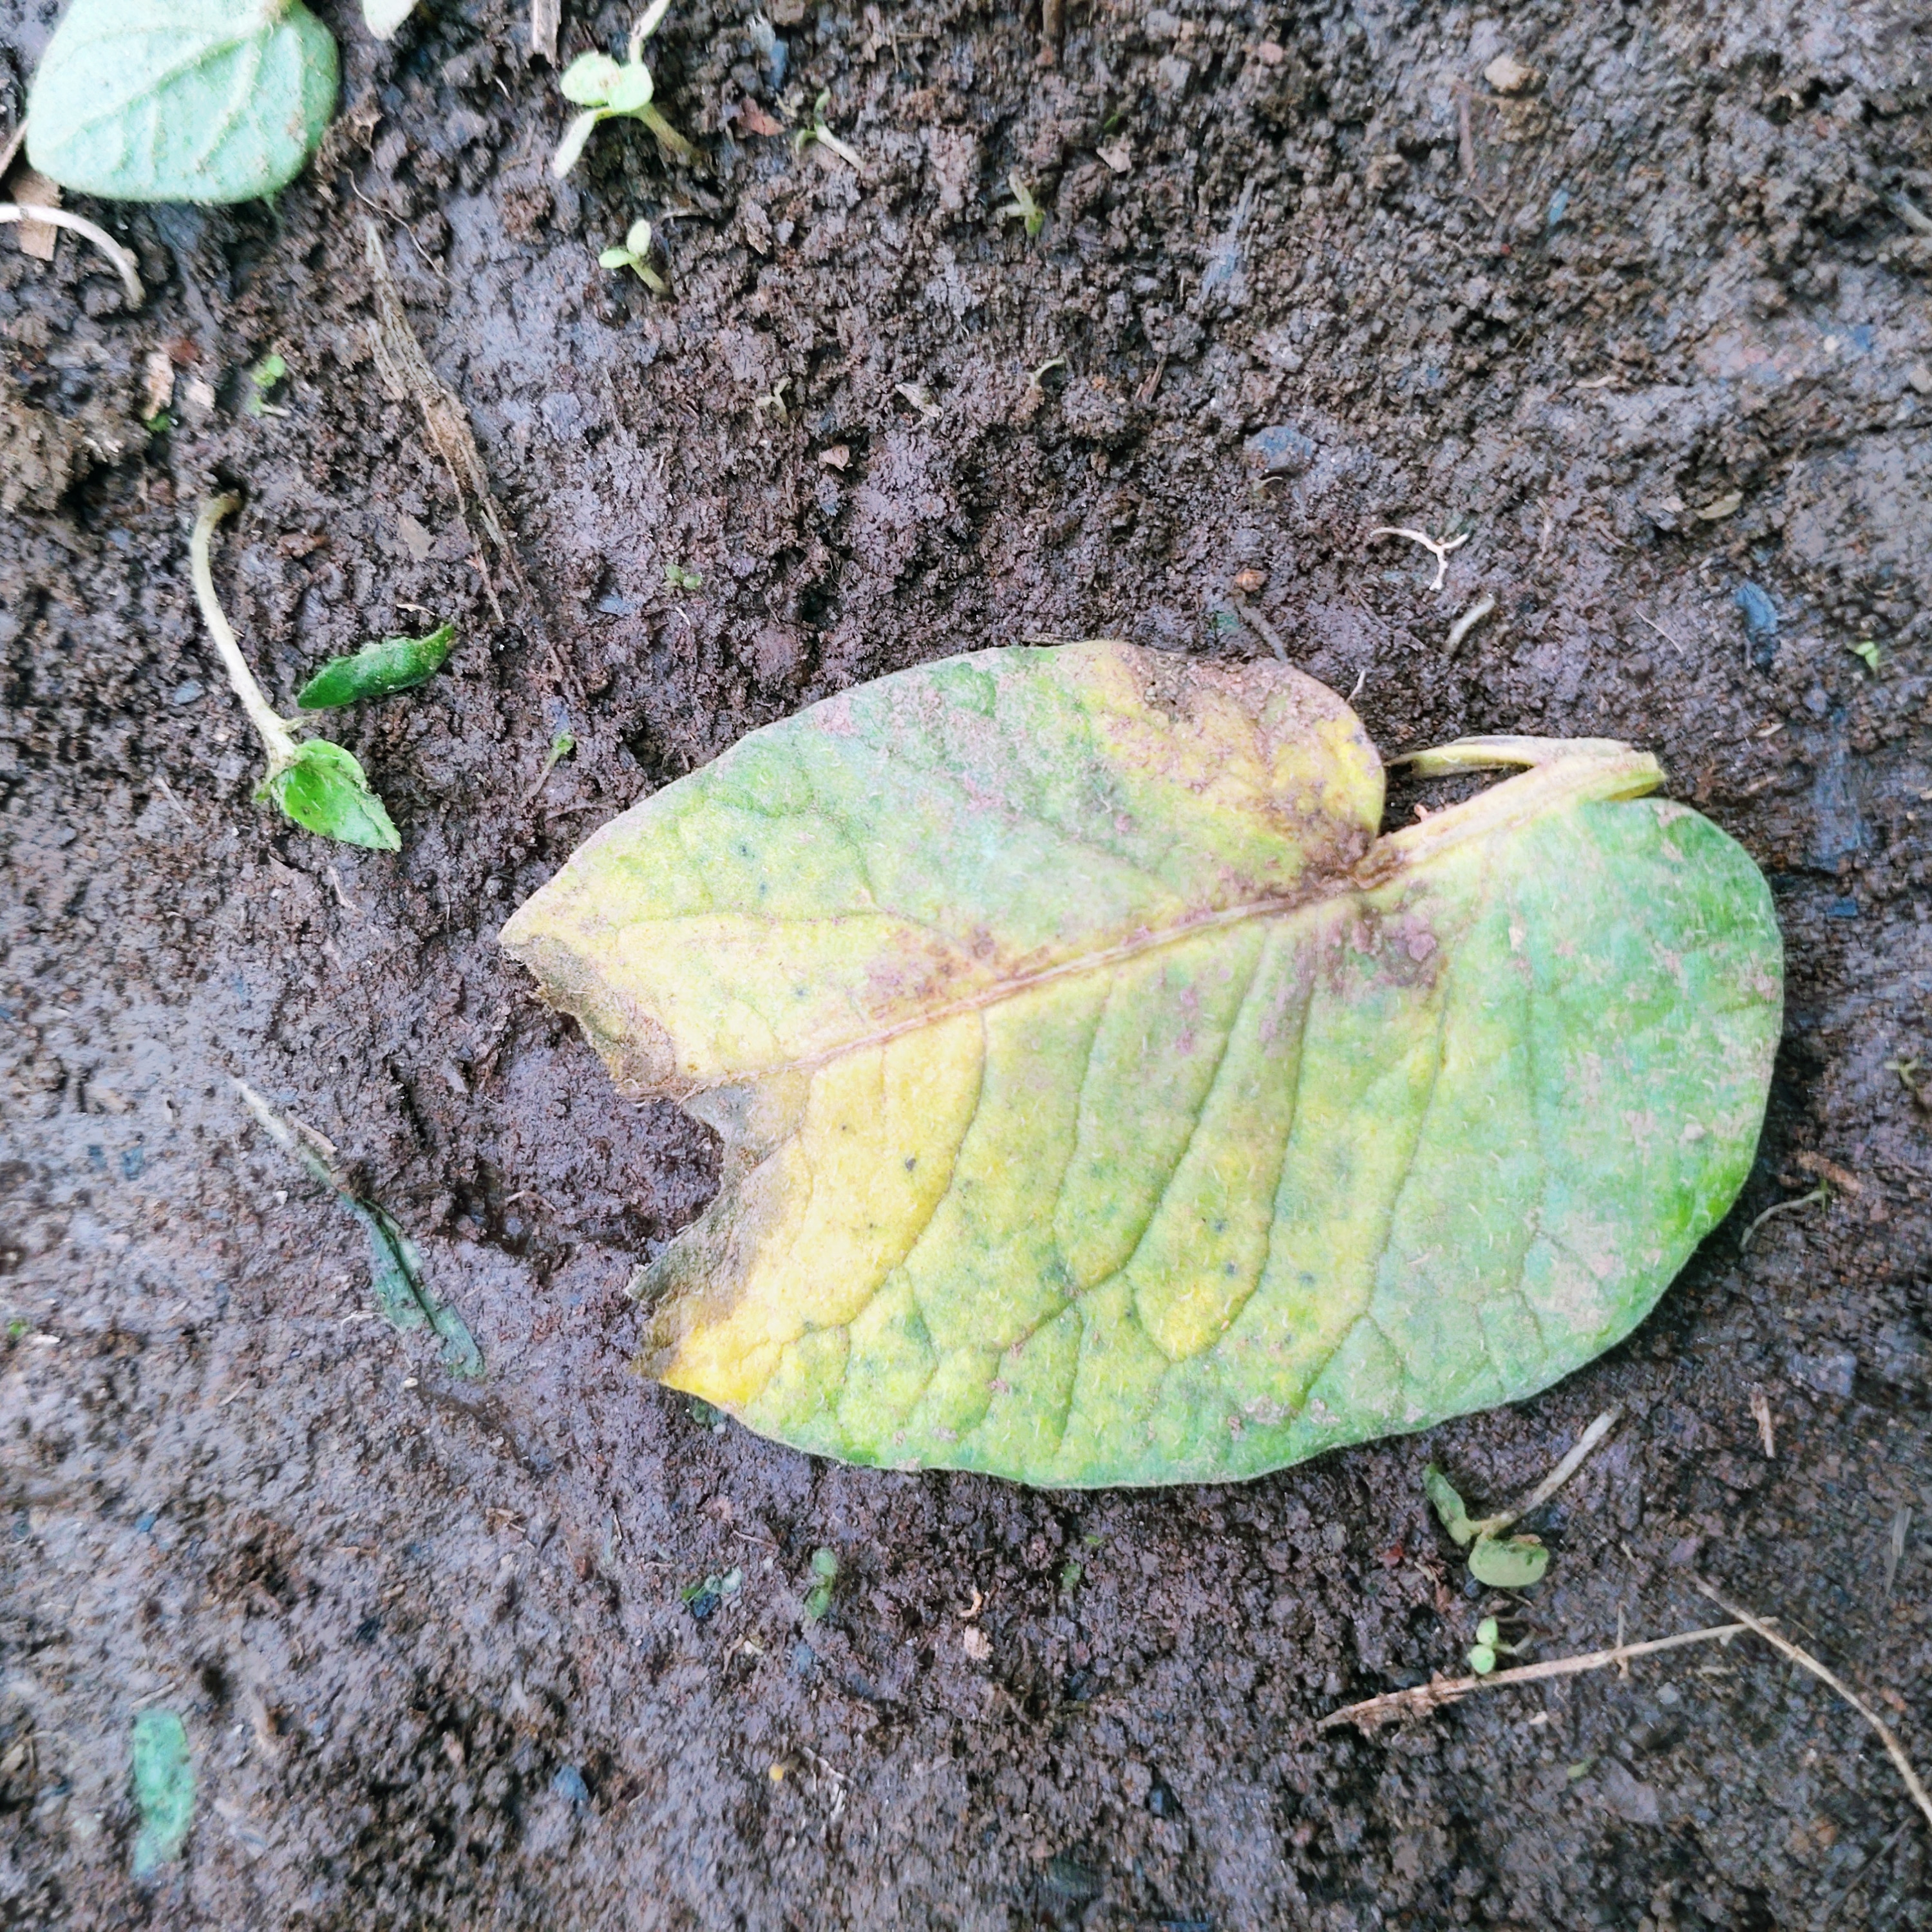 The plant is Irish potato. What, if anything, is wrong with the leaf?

late blight
